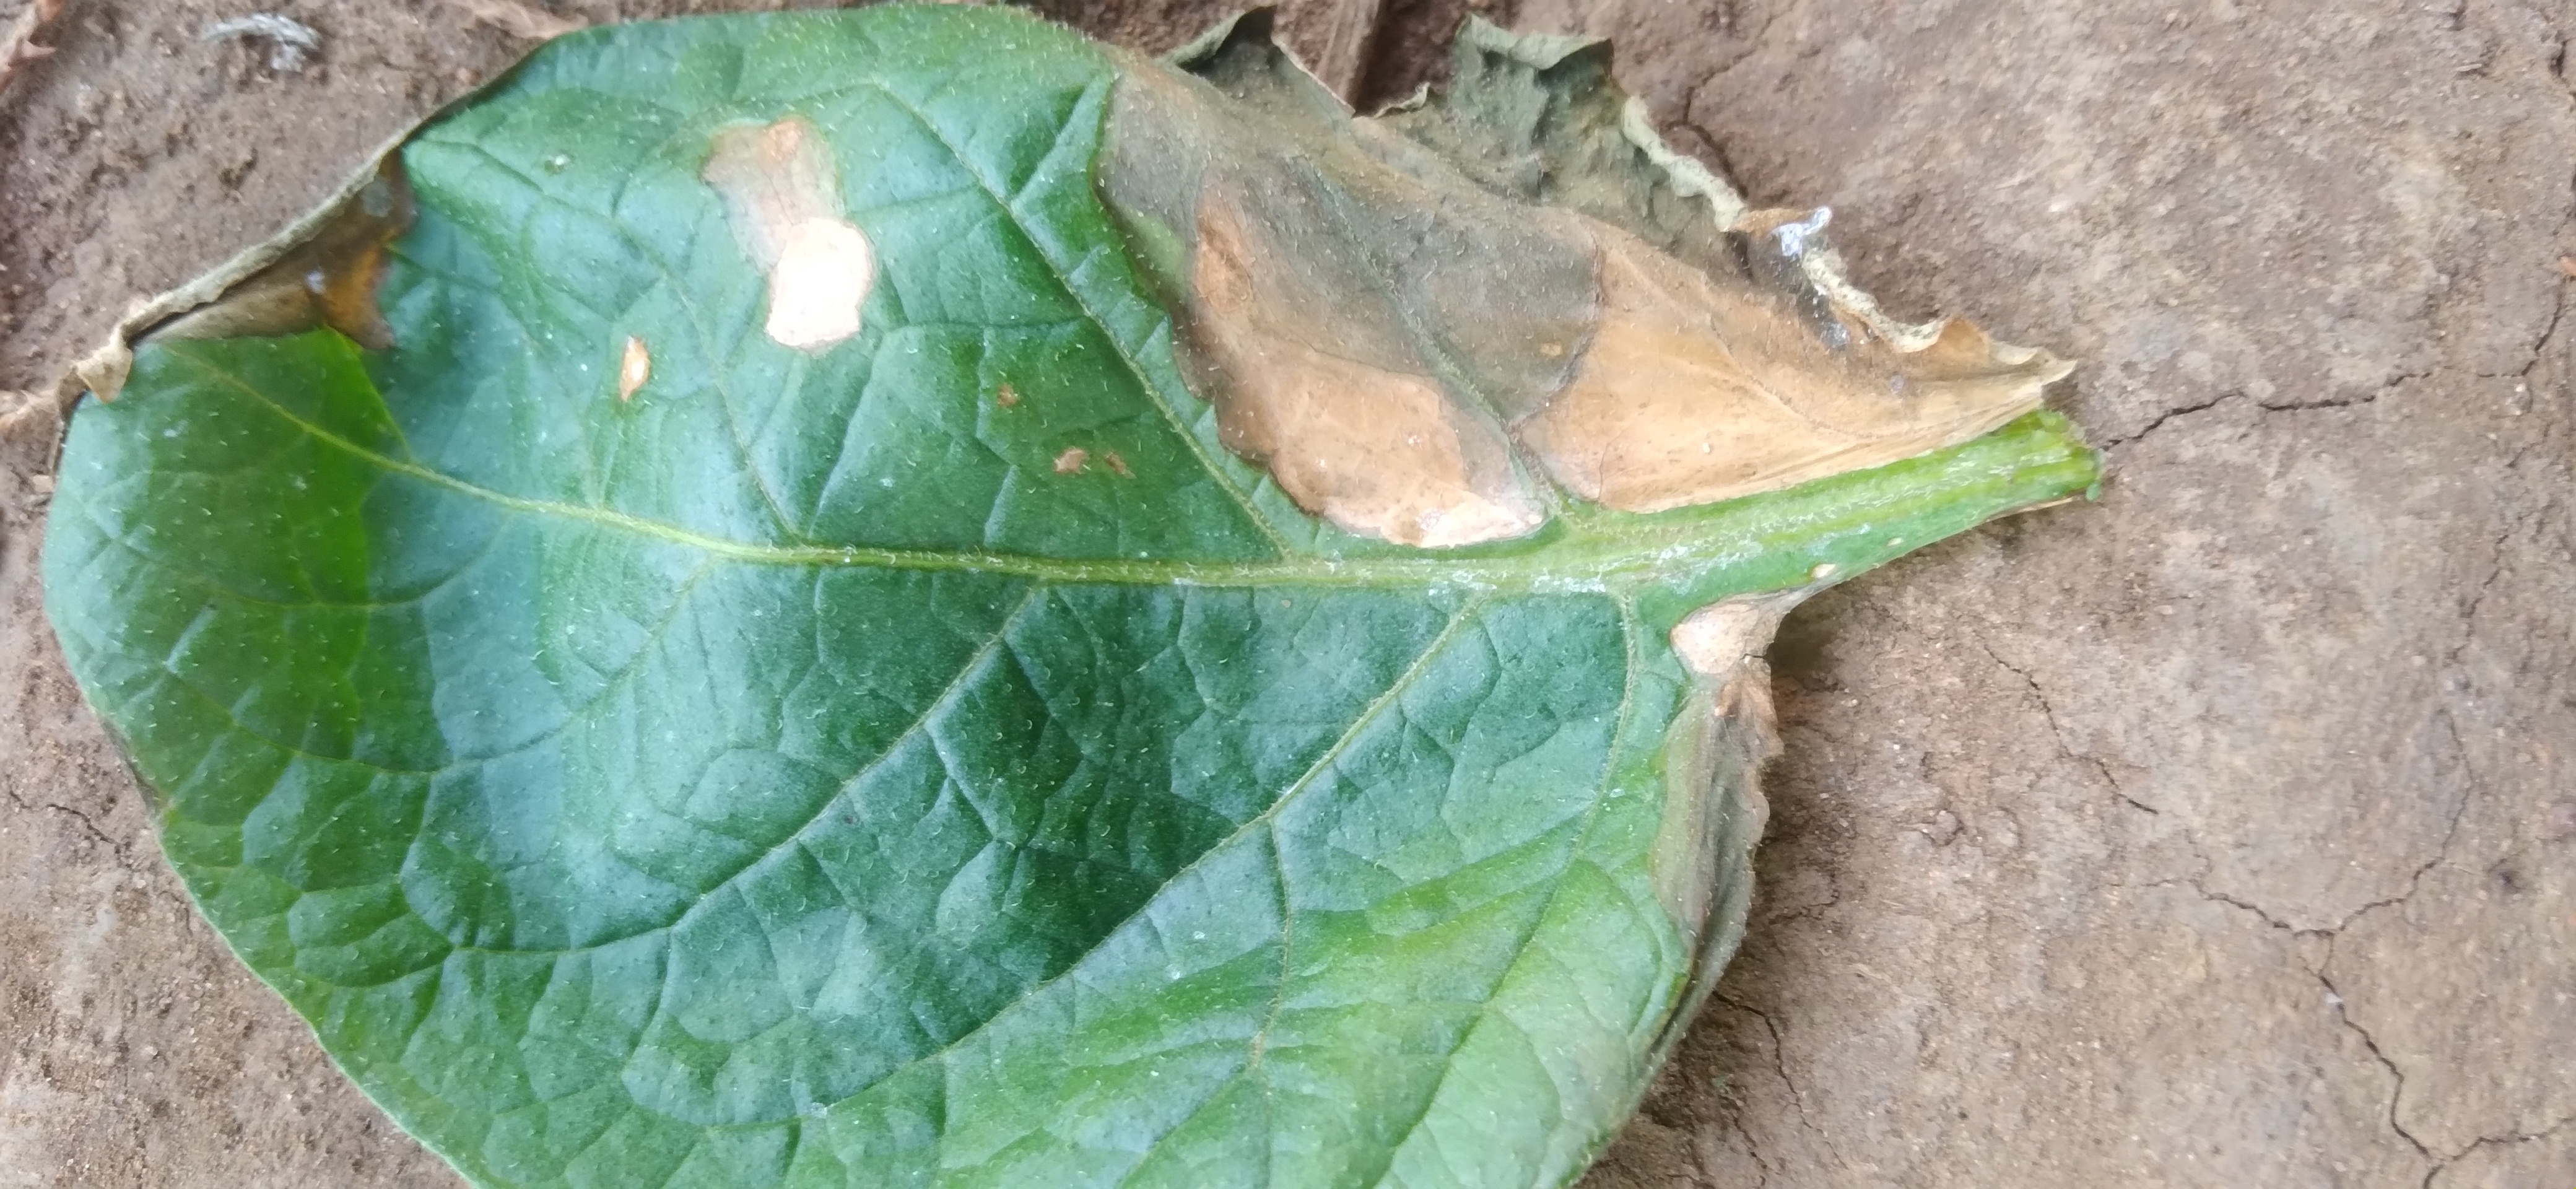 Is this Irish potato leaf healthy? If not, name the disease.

early blight
